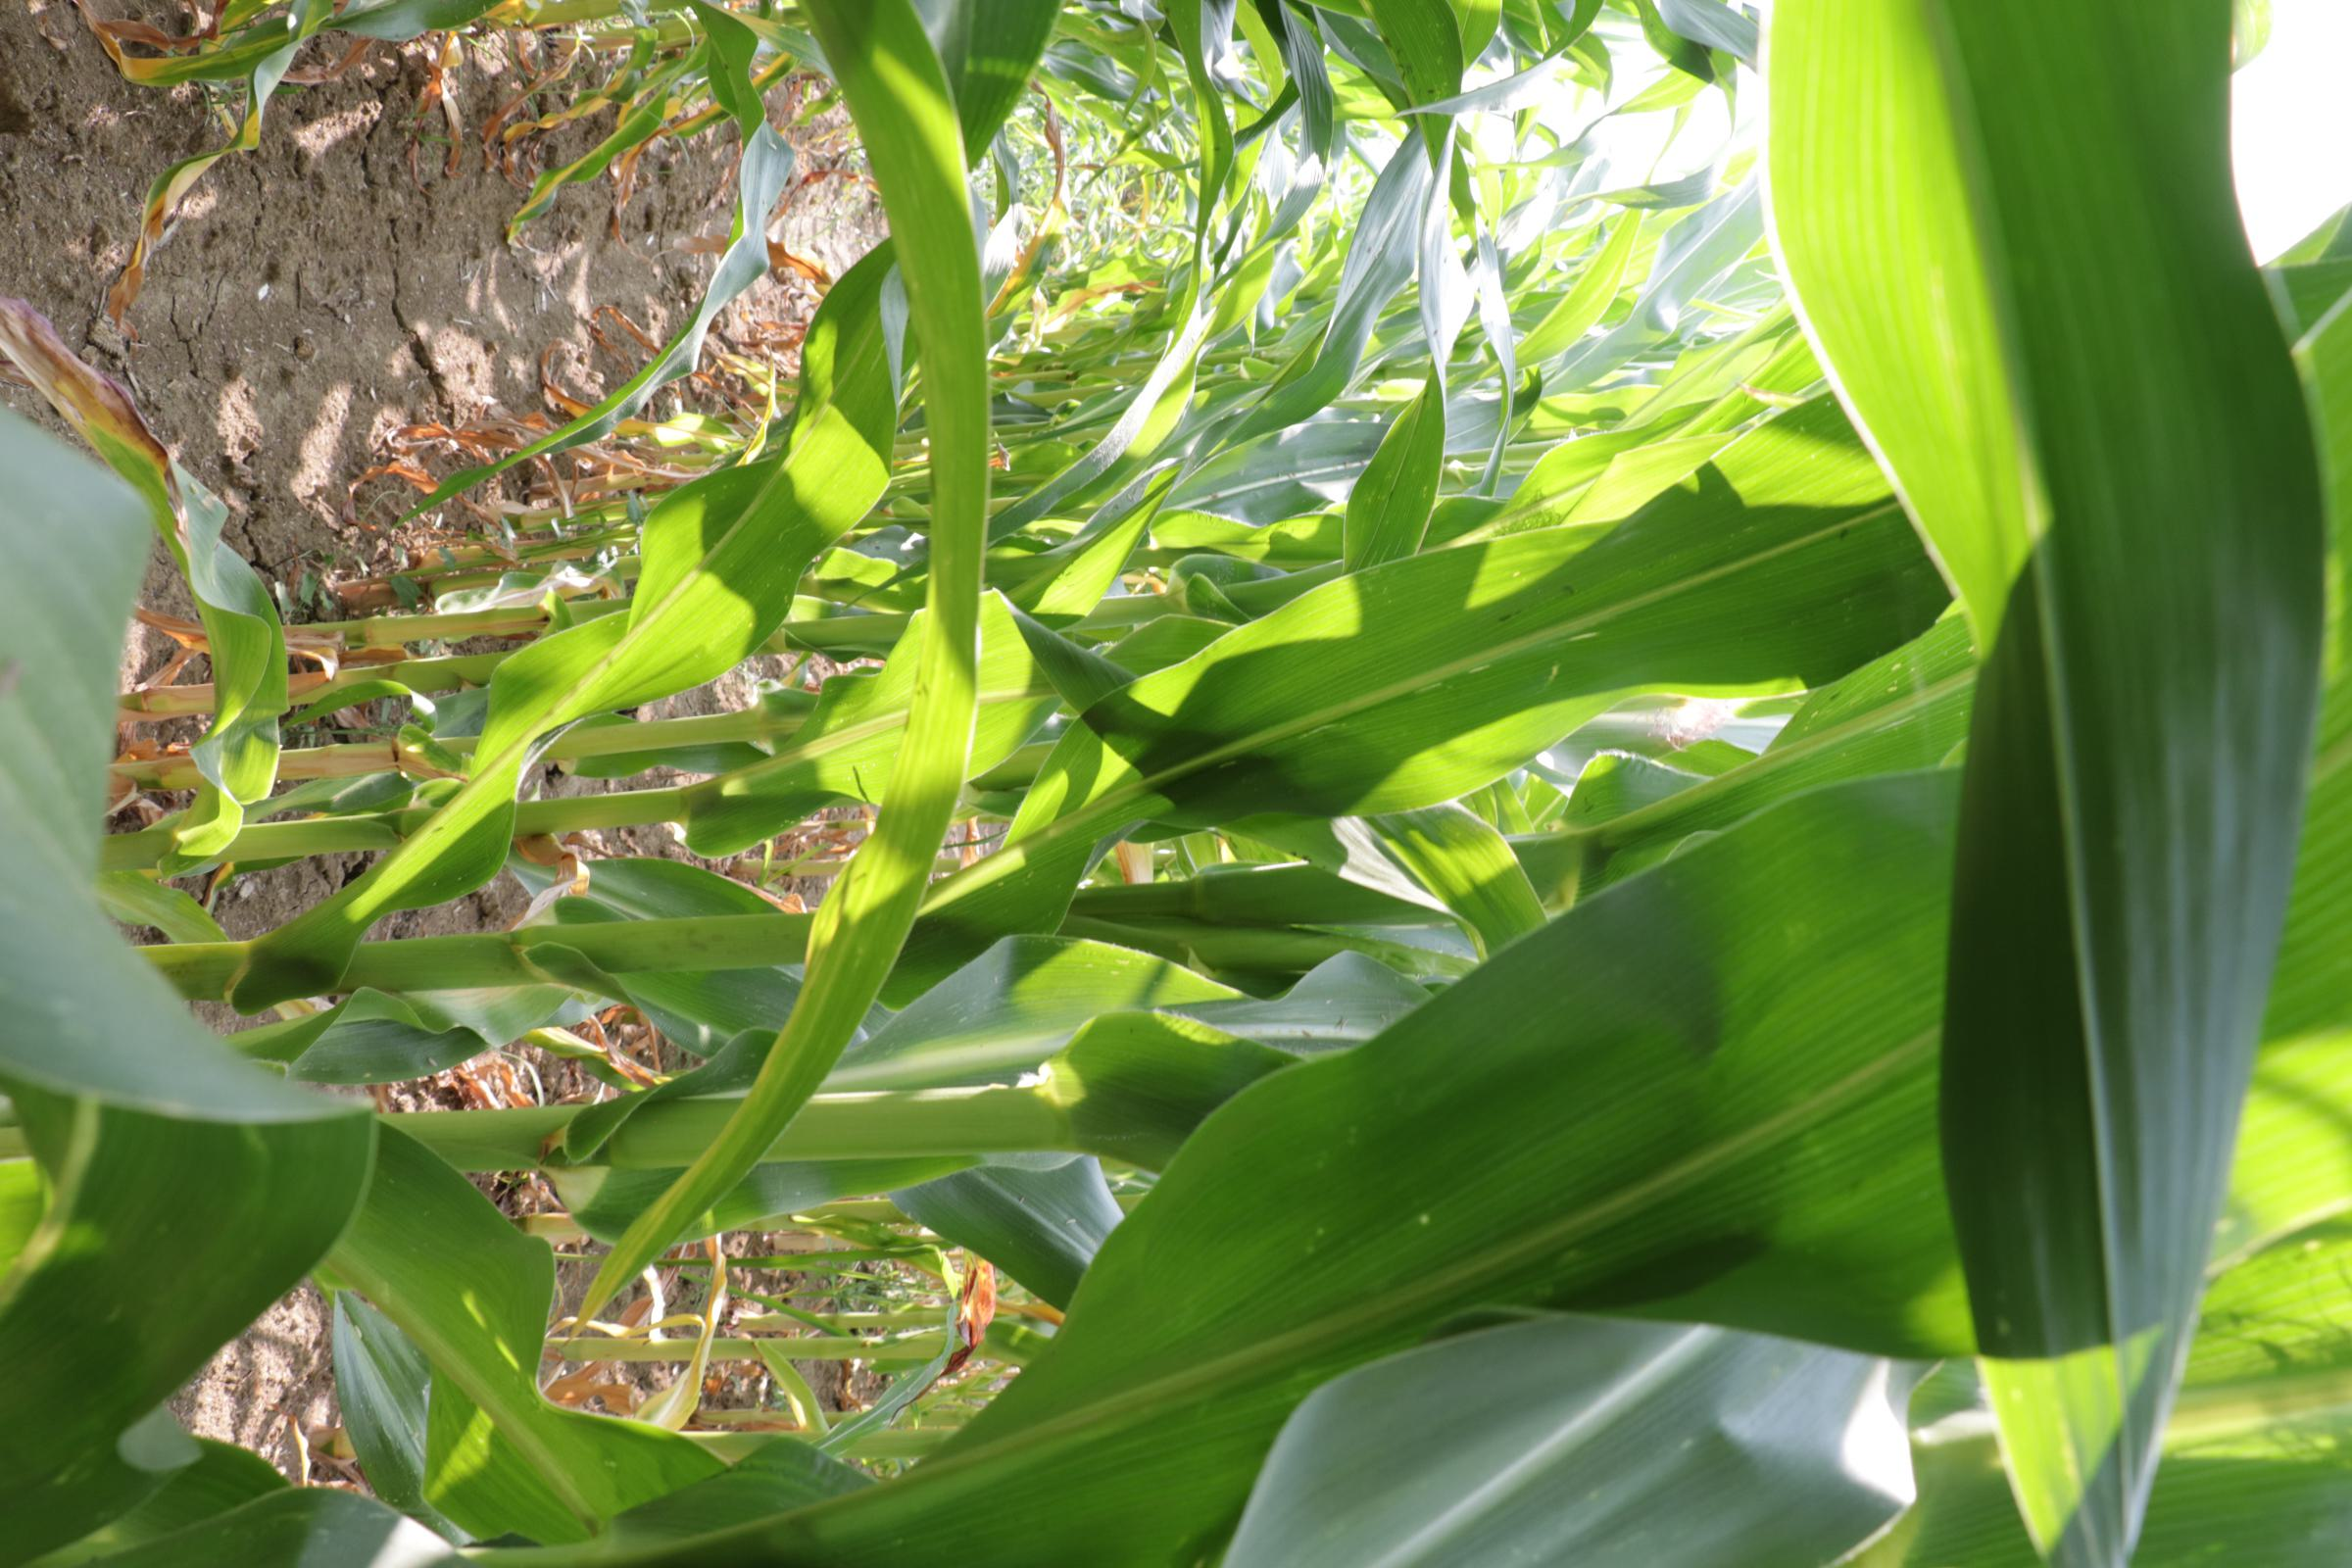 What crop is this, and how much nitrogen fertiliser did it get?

maize, reduced nitrogen fertilisation
